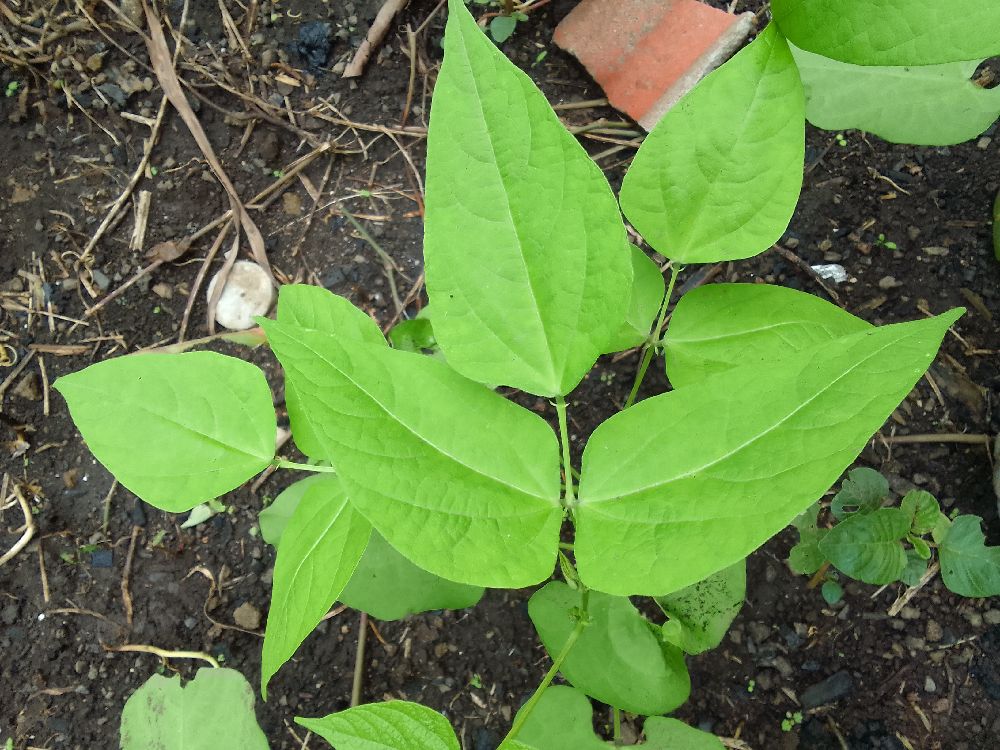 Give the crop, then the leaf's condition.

common bean, healthy
